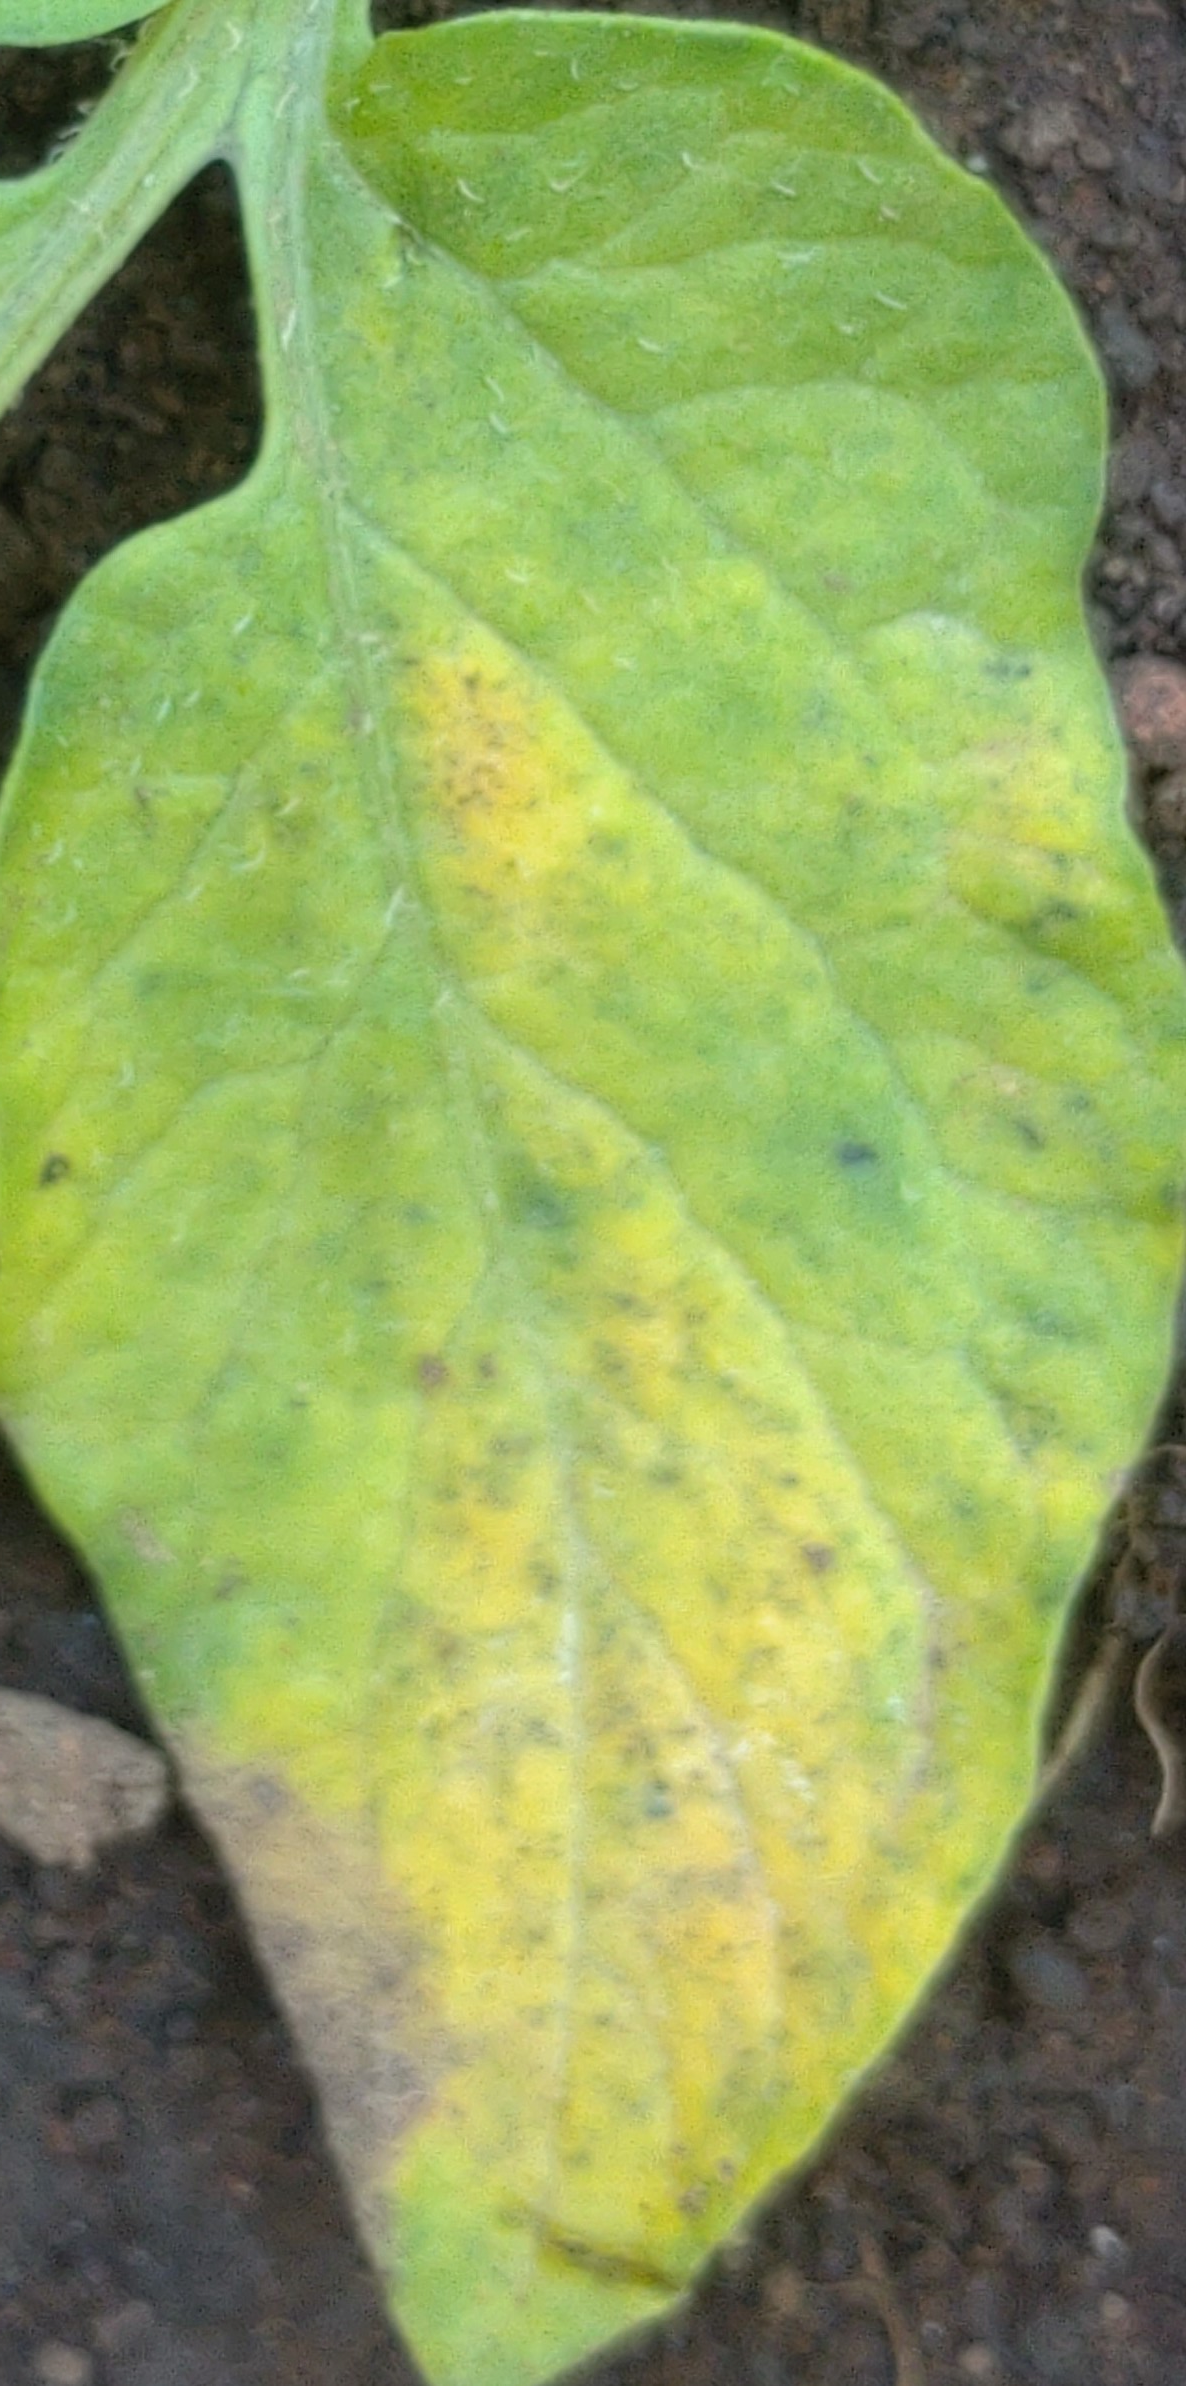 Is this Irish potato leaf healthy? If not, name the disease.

late blight
